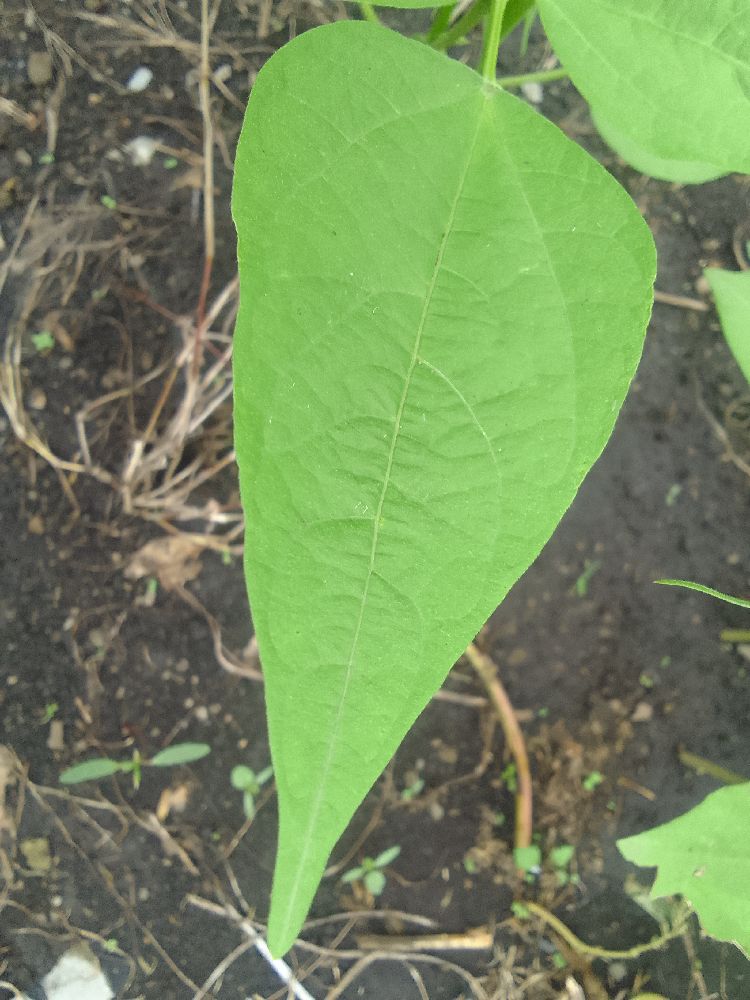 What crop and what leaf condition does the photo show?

common bean, healthy
